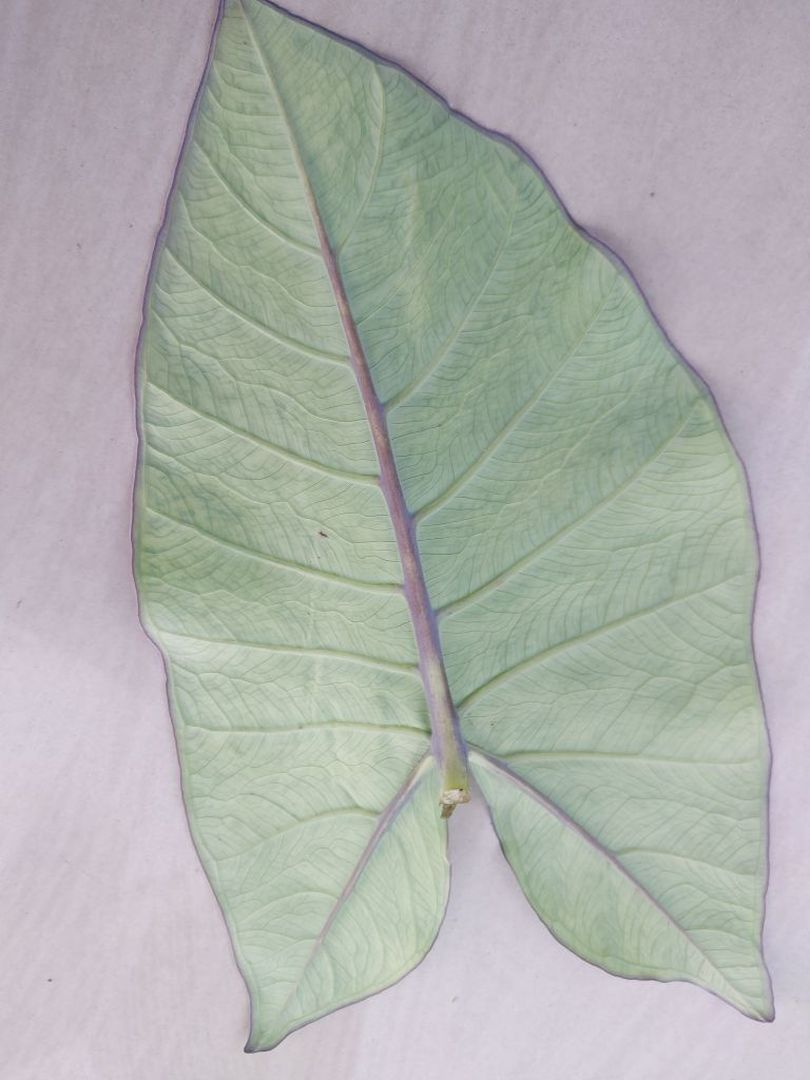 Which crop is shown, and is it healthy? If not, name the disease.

taro, mosaic
